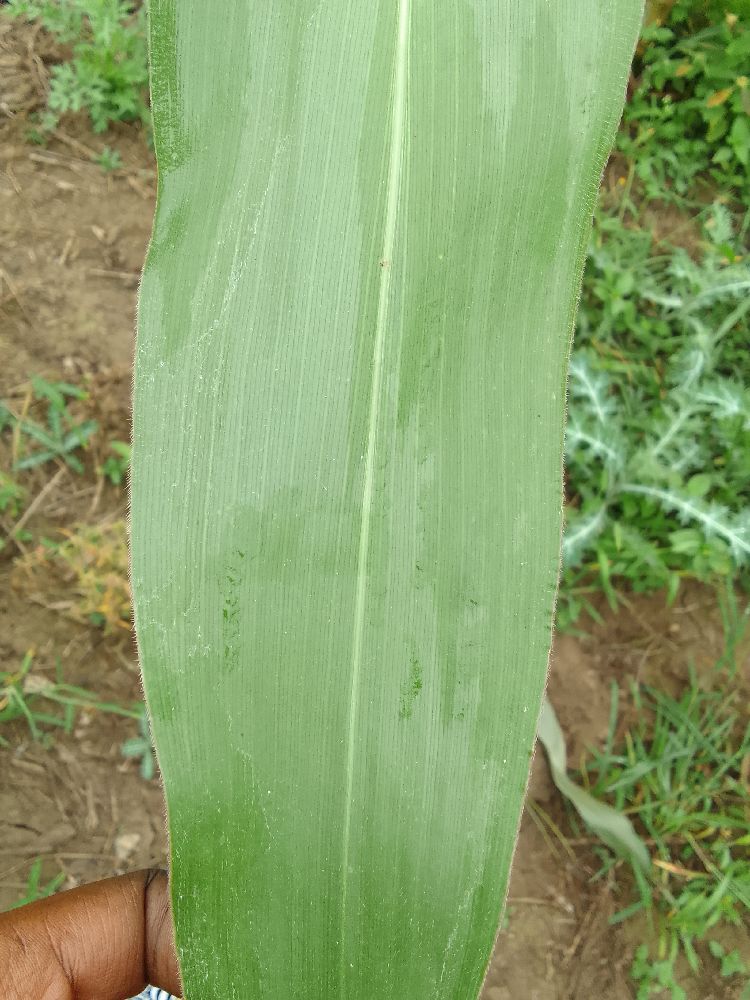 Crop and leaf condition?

maize, healthy
